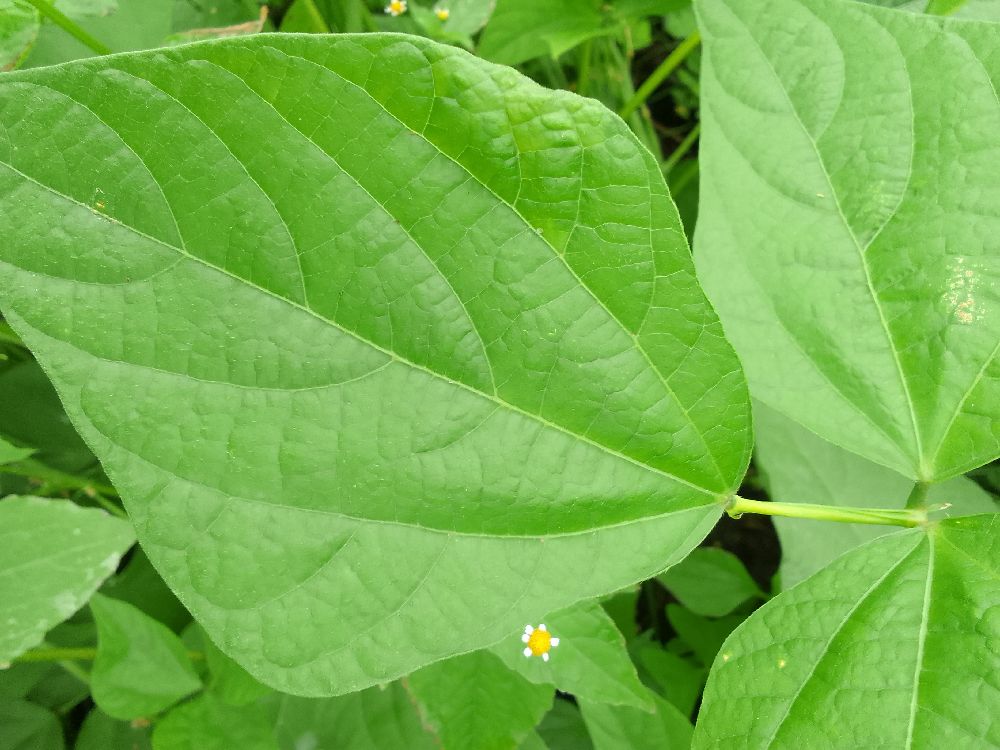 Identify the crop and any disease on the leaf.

common bean, healthy
